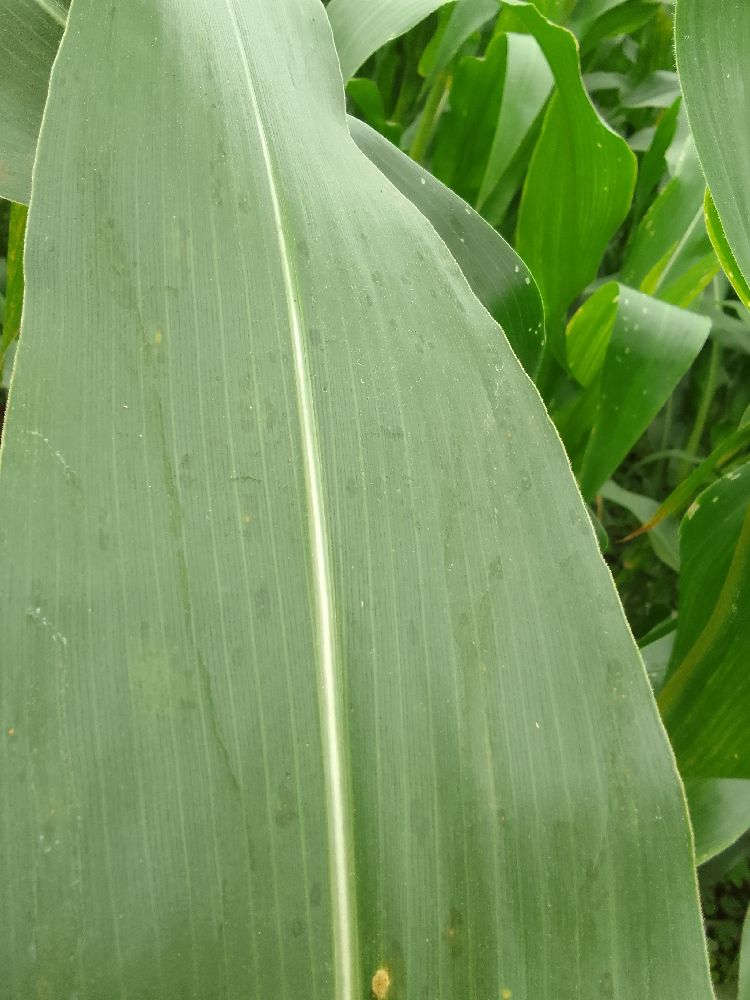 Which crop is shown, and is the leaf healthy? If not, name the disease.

maize, healthy
